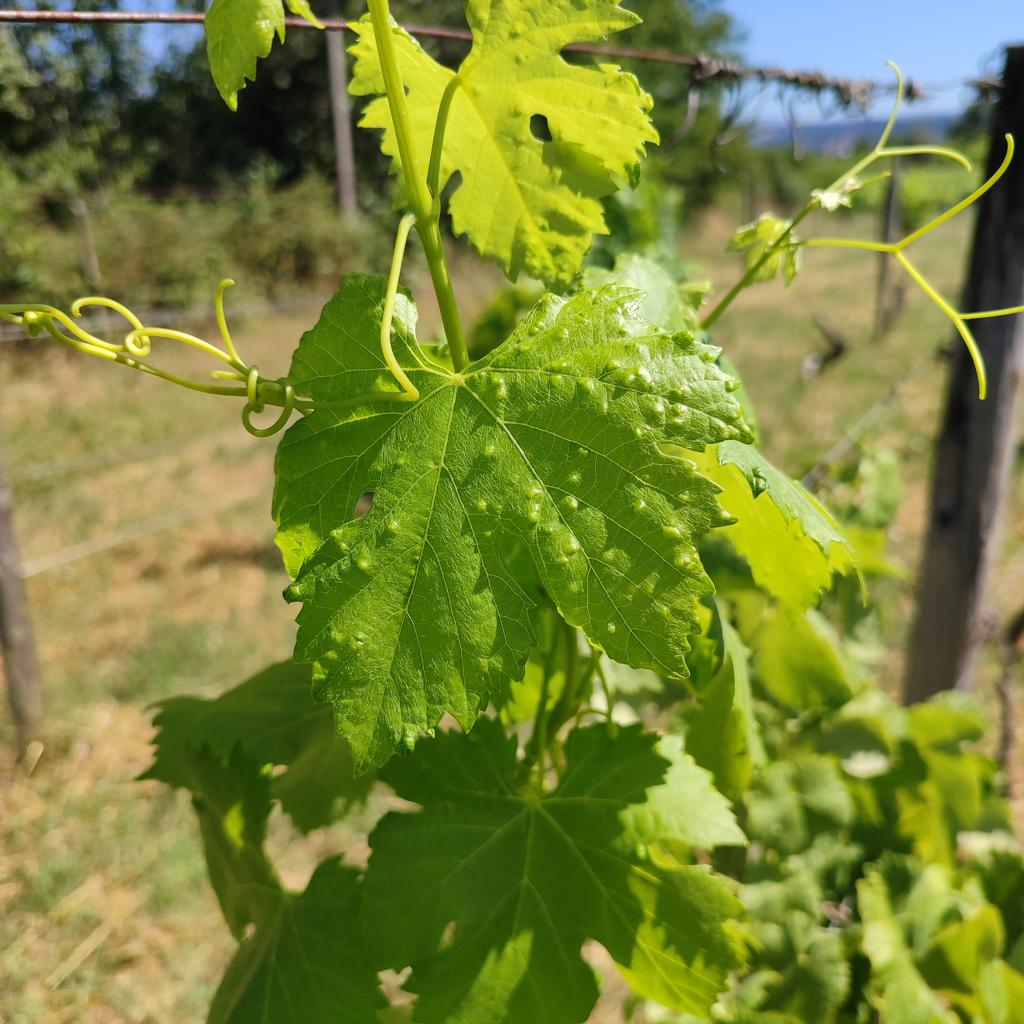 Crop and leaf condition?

grapevine, erineum mite
